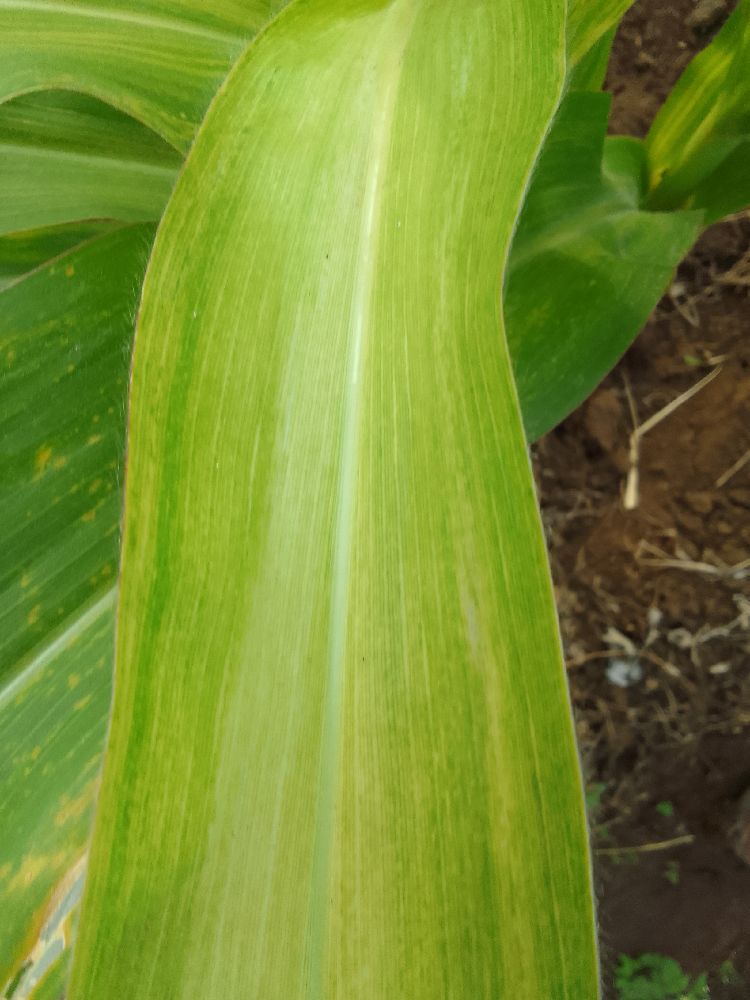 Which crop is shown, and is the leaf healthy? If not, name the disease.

maize, maize lethal necrosis
